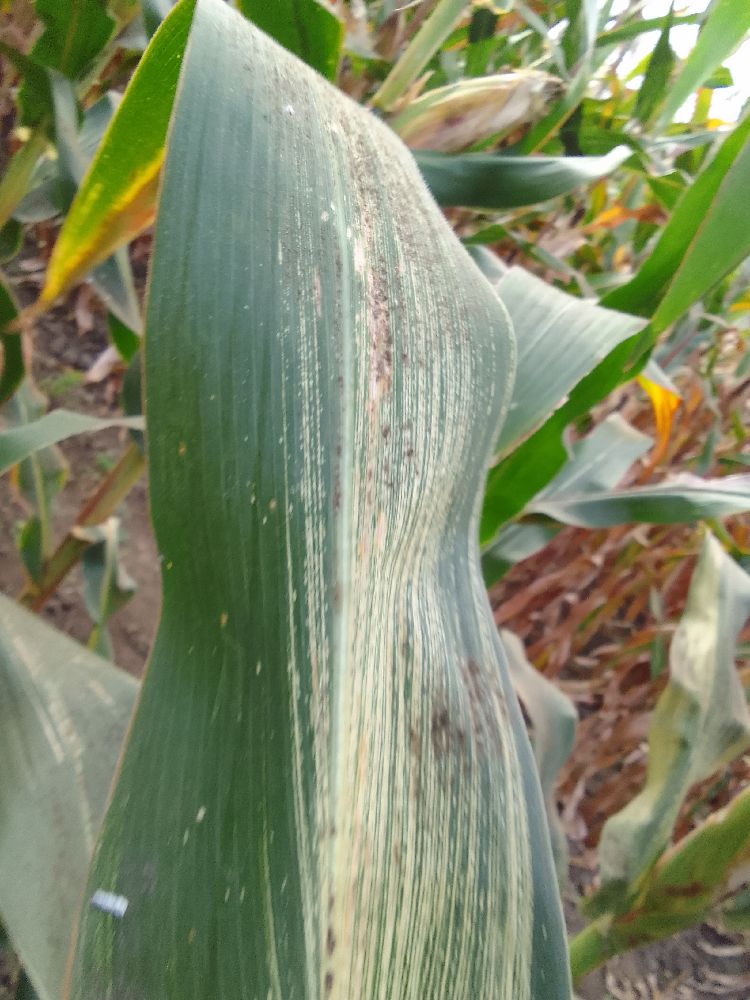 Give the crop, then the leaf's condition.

maize, maize streak virus
